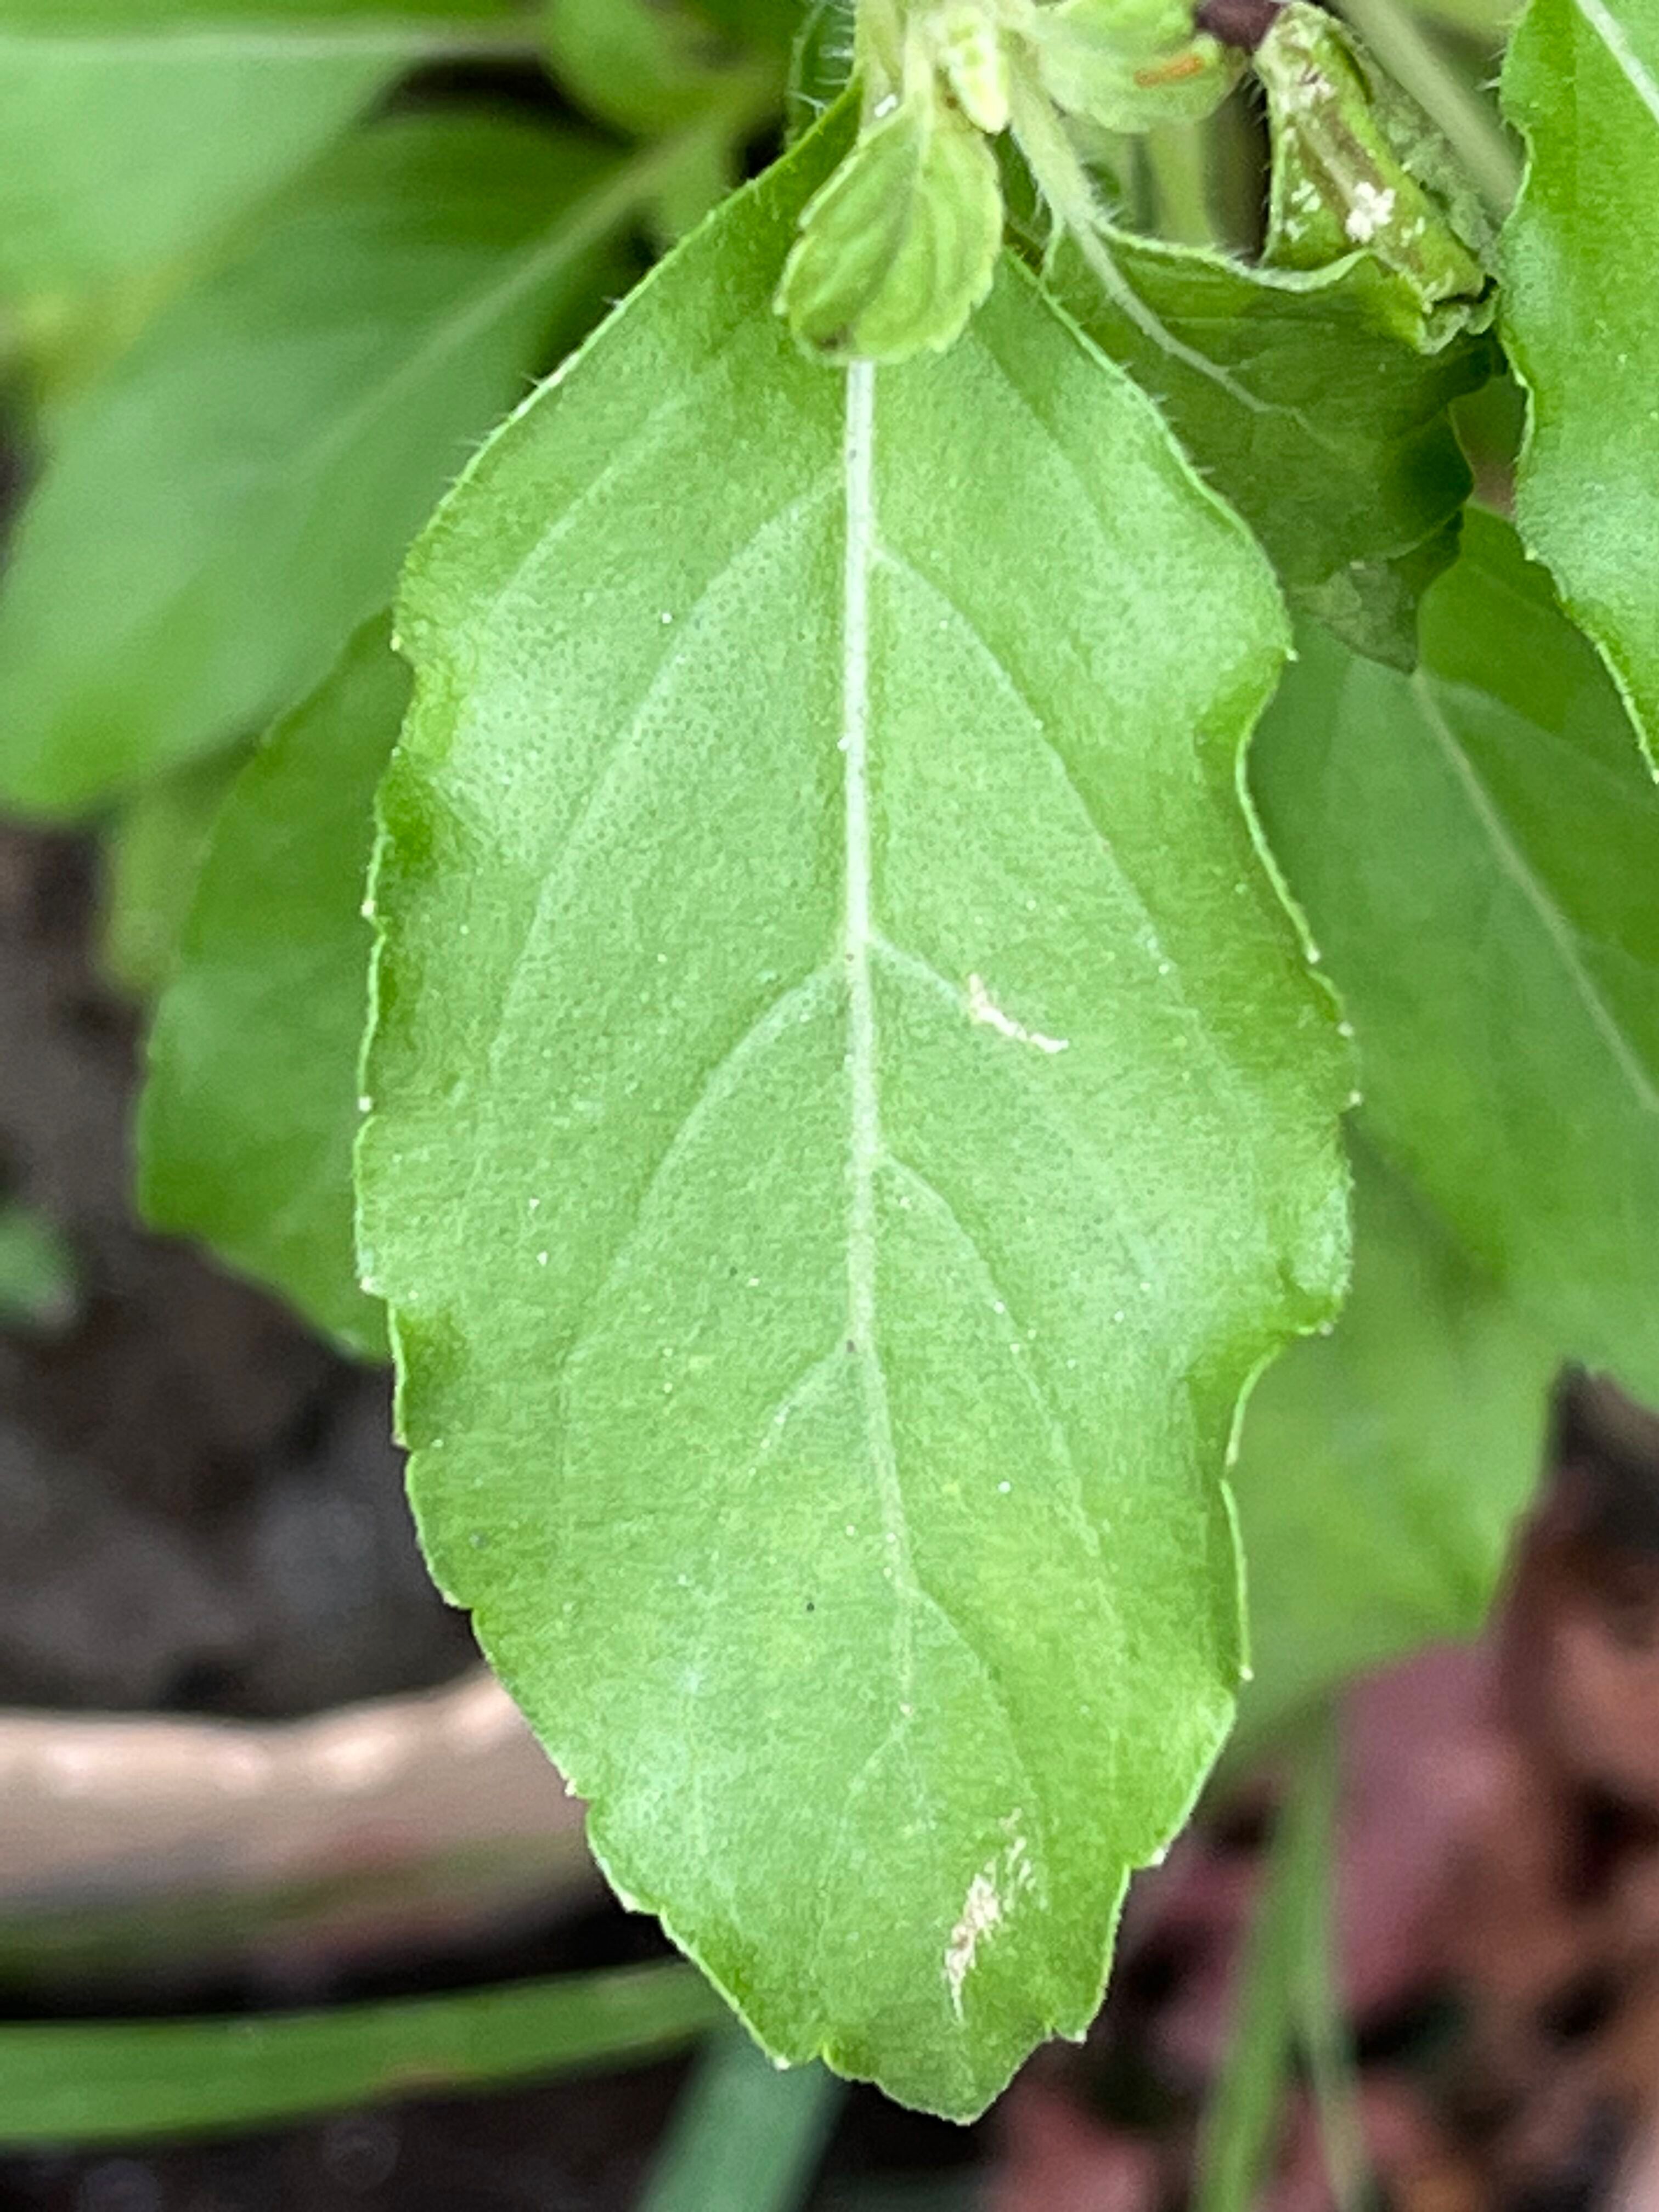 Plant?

tulshi
